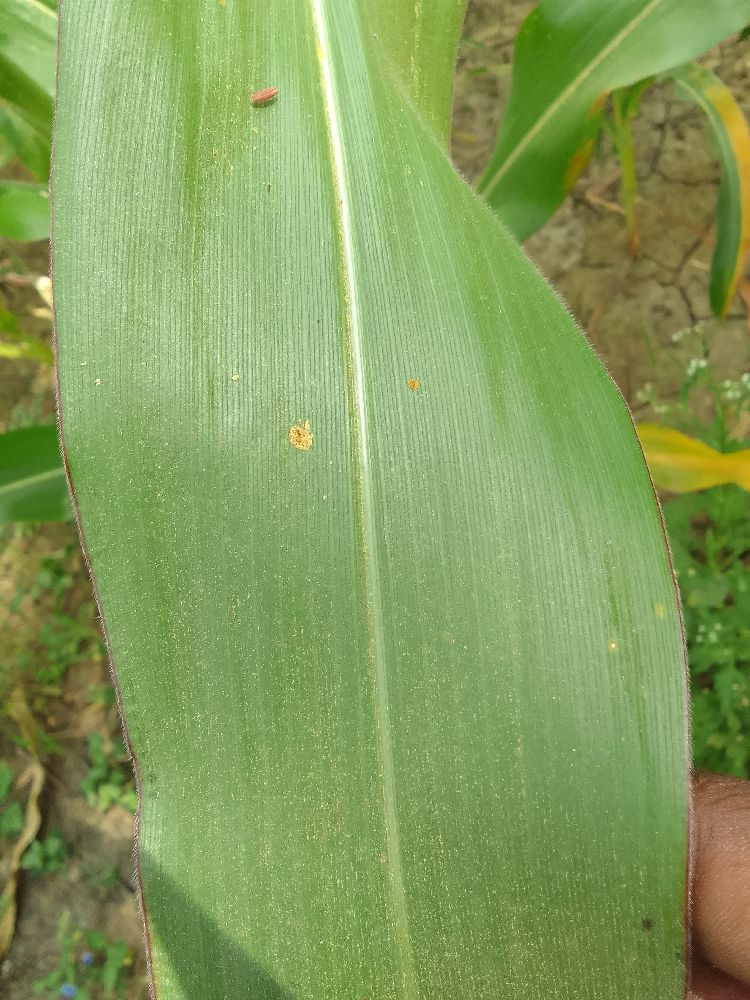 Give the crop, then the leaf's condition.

maize, healthy
